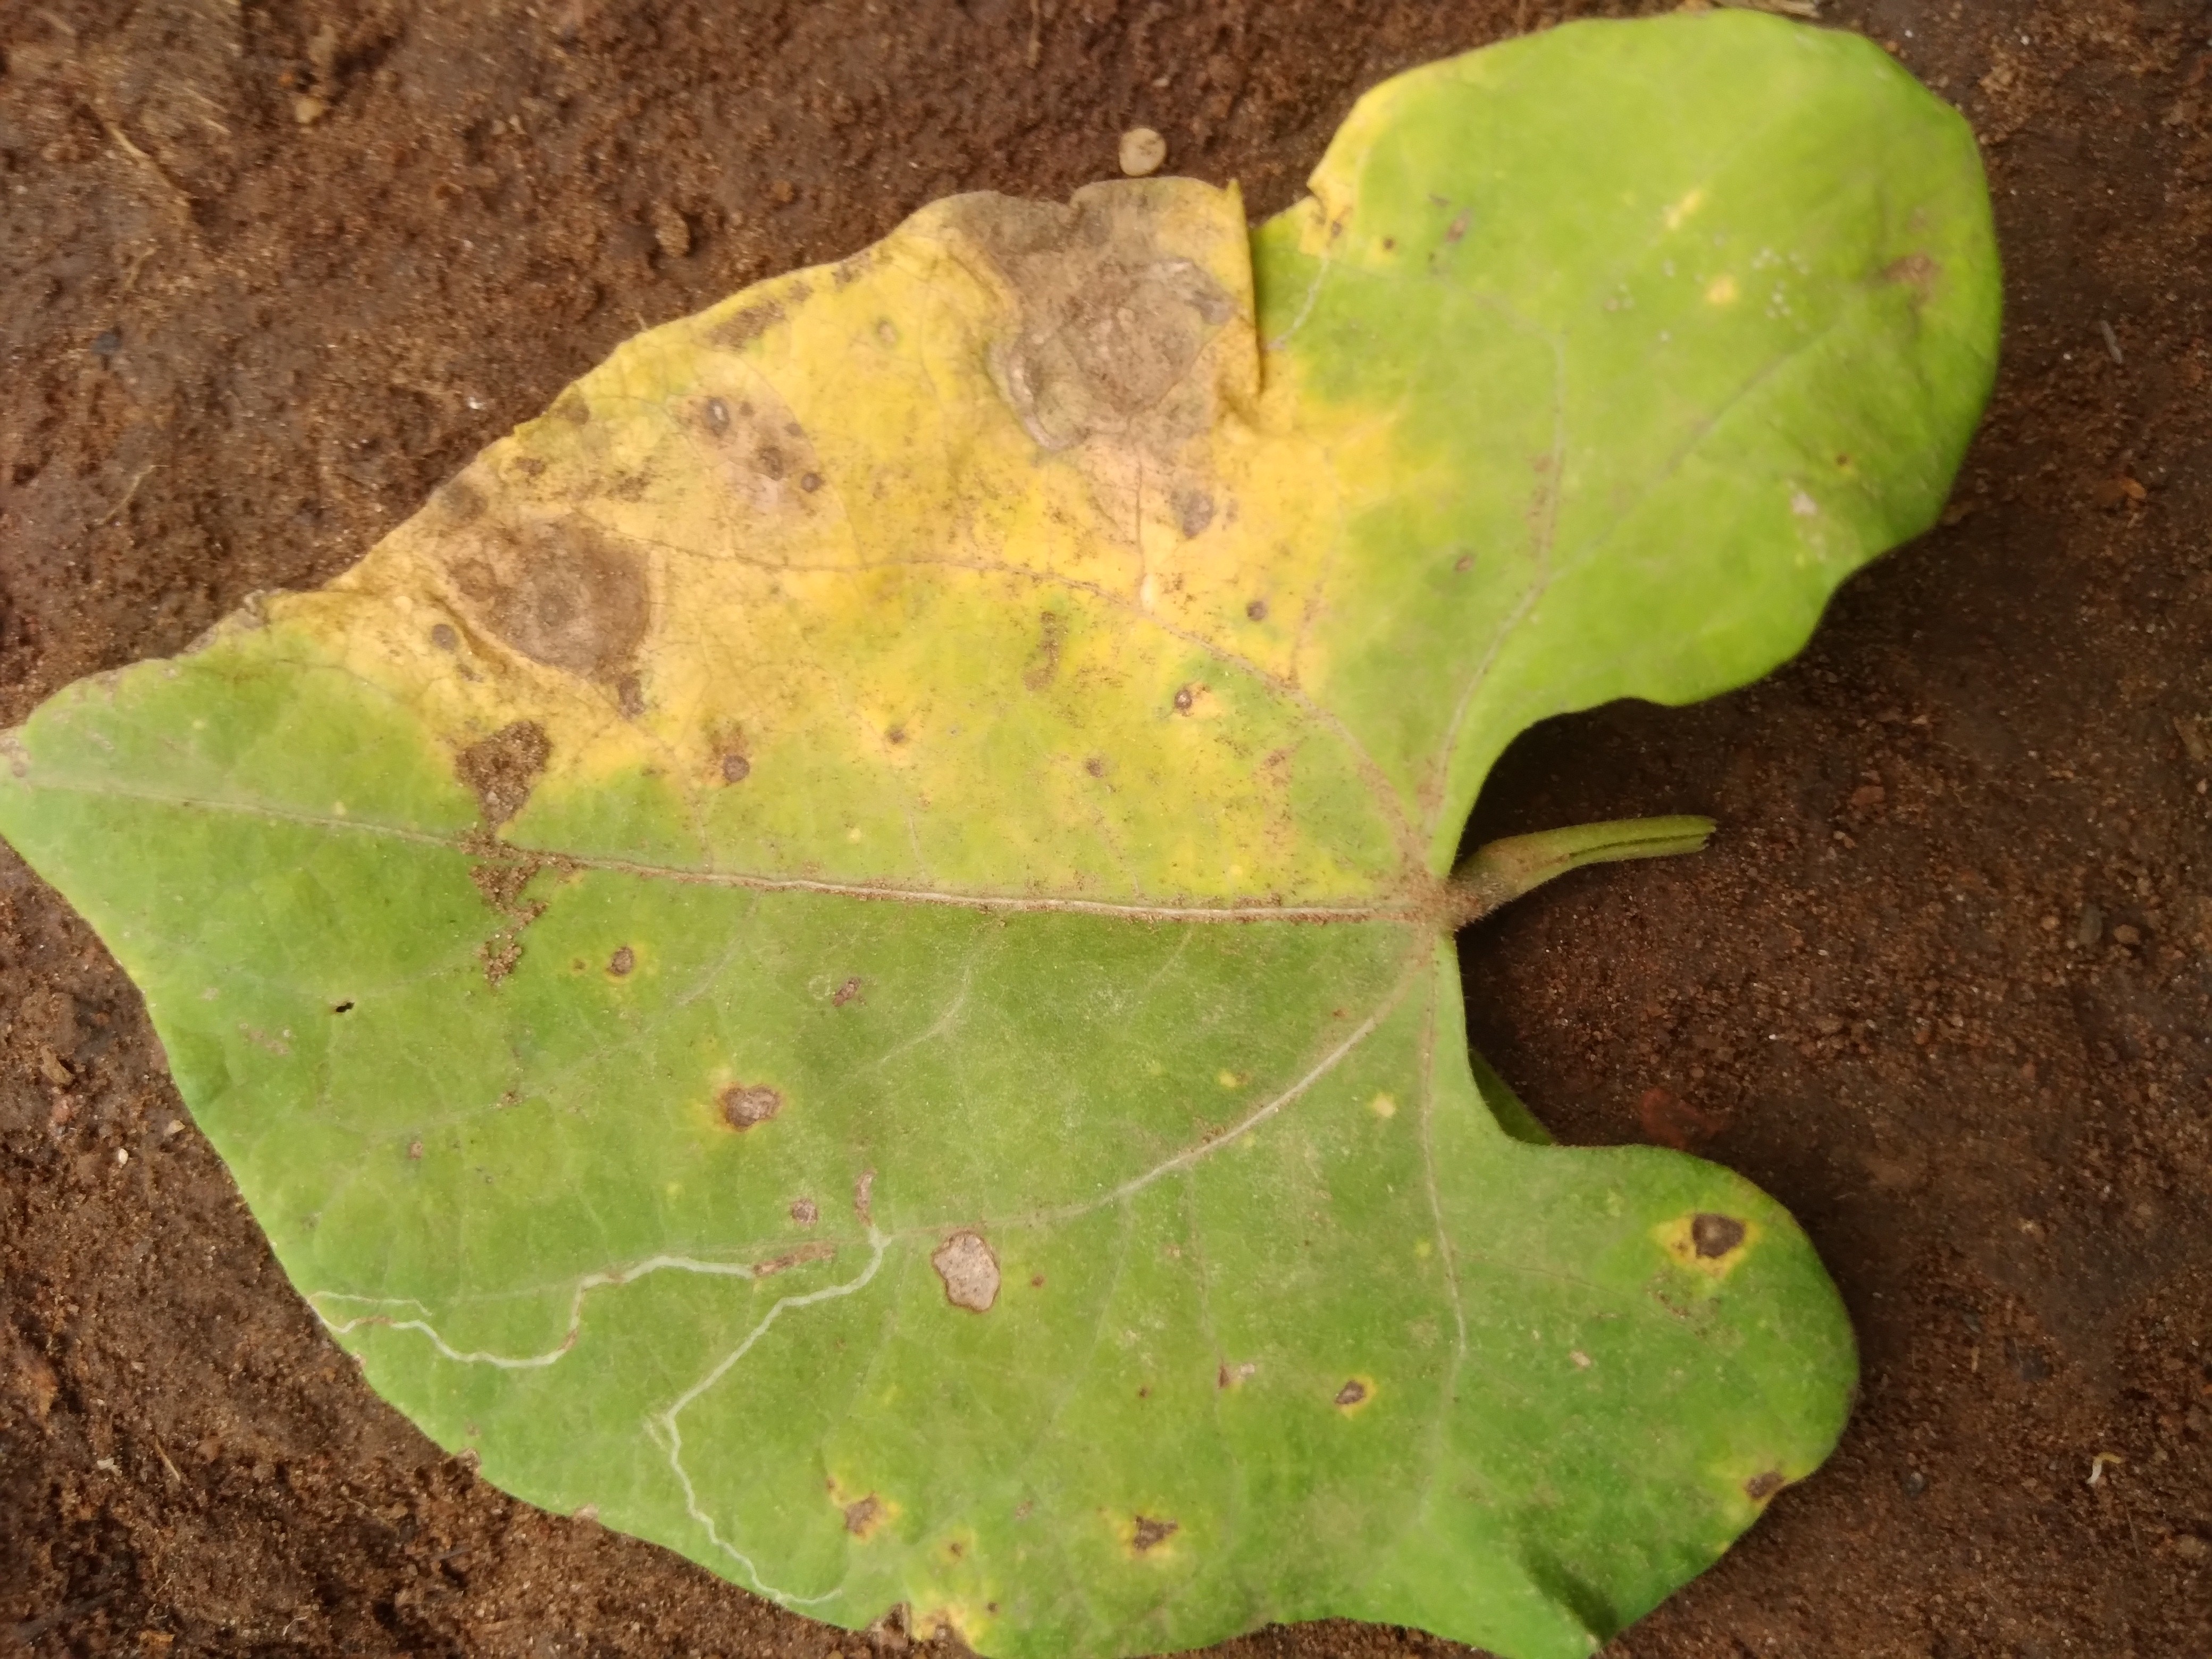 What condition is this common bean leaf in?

rust
